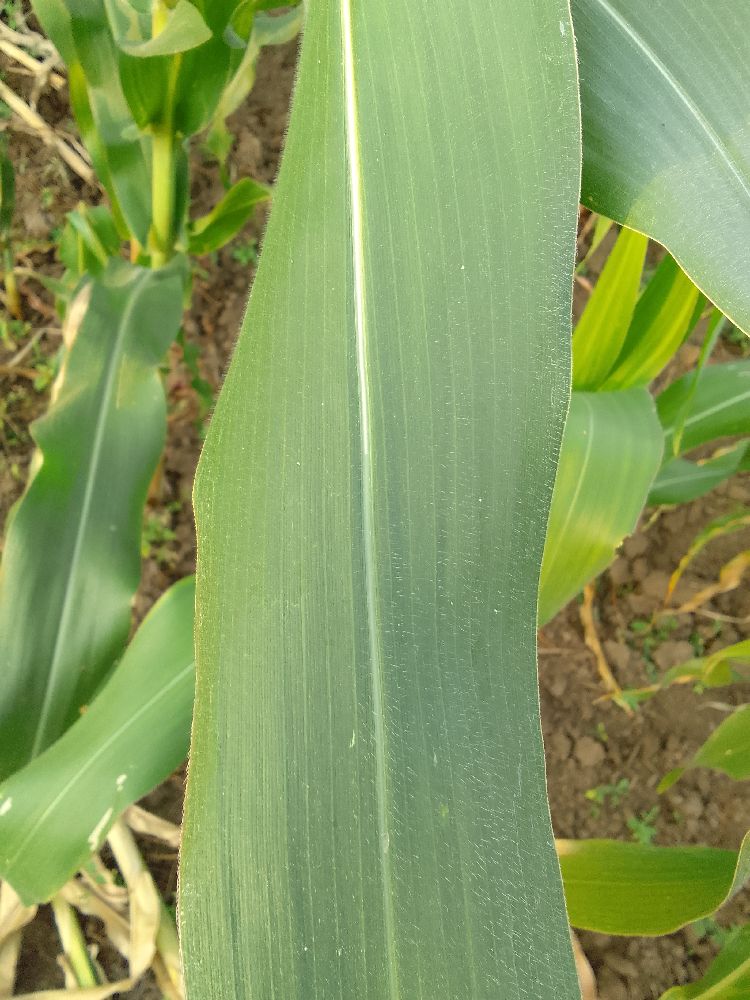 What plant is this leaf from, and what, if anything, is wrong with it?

maize, healthy
